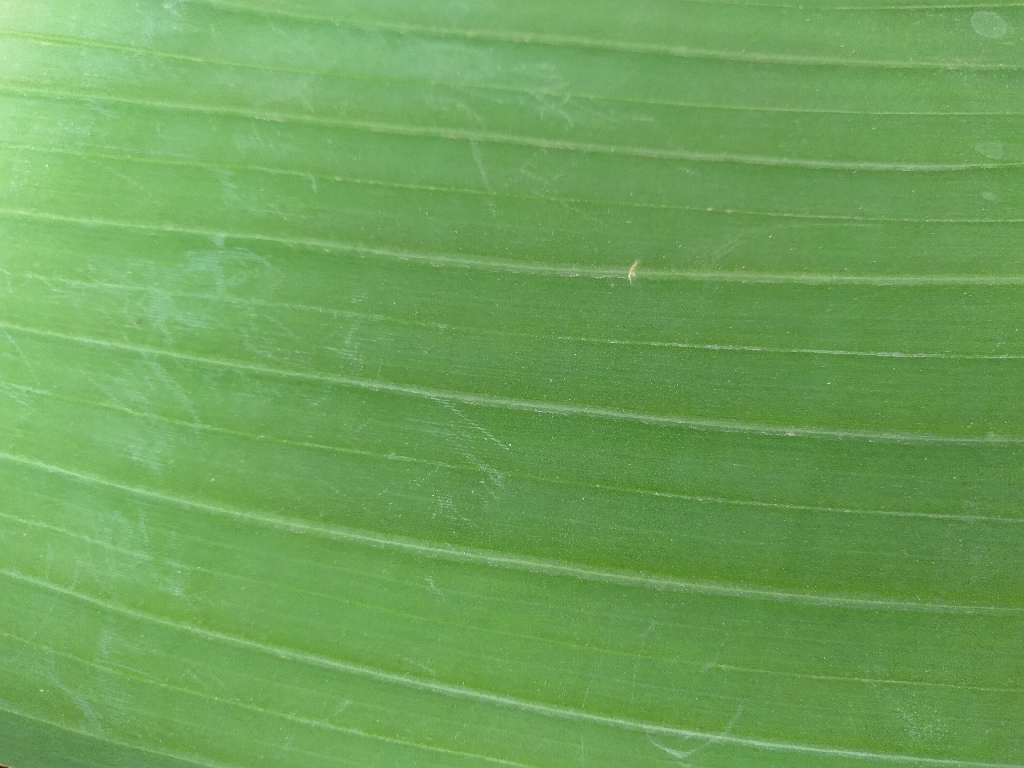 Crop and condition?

banana, healthy
